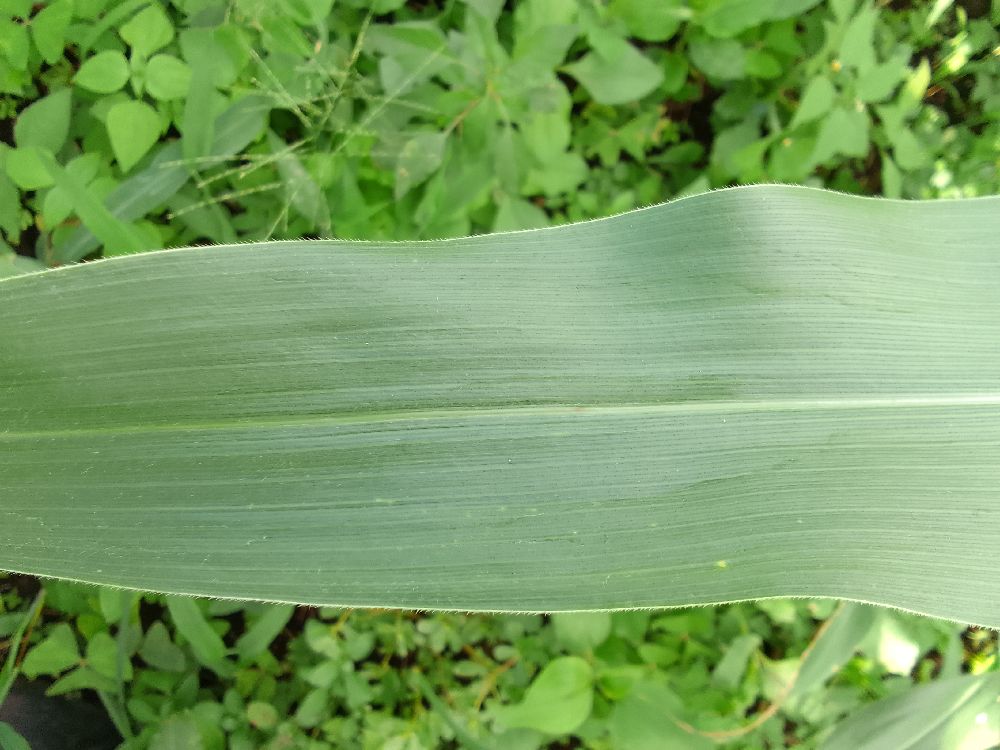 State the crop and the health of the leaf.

maize, healthy
